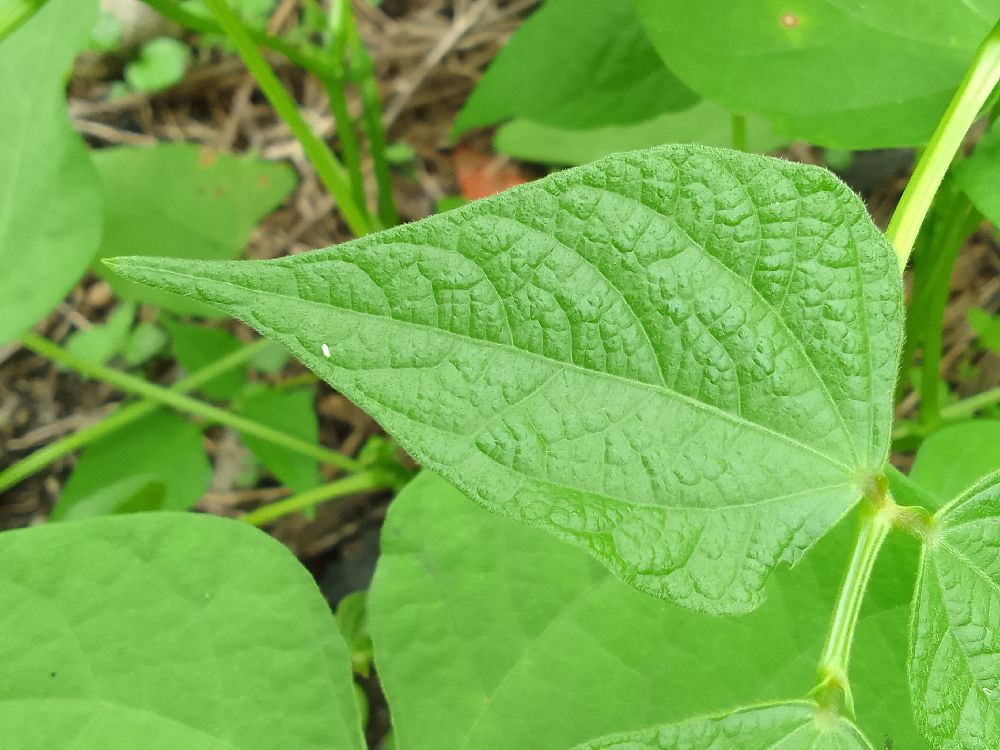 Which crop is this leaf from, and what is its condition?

common bean, healthy
